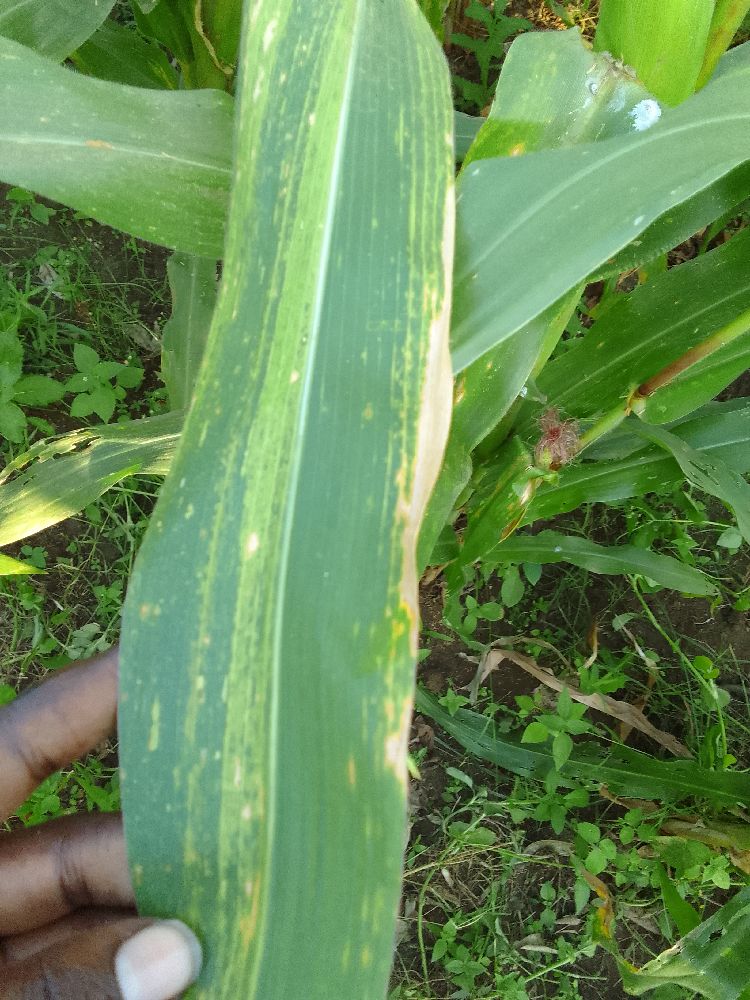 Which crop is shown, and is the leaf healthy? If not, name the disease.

maize, maize lethal necrosis
